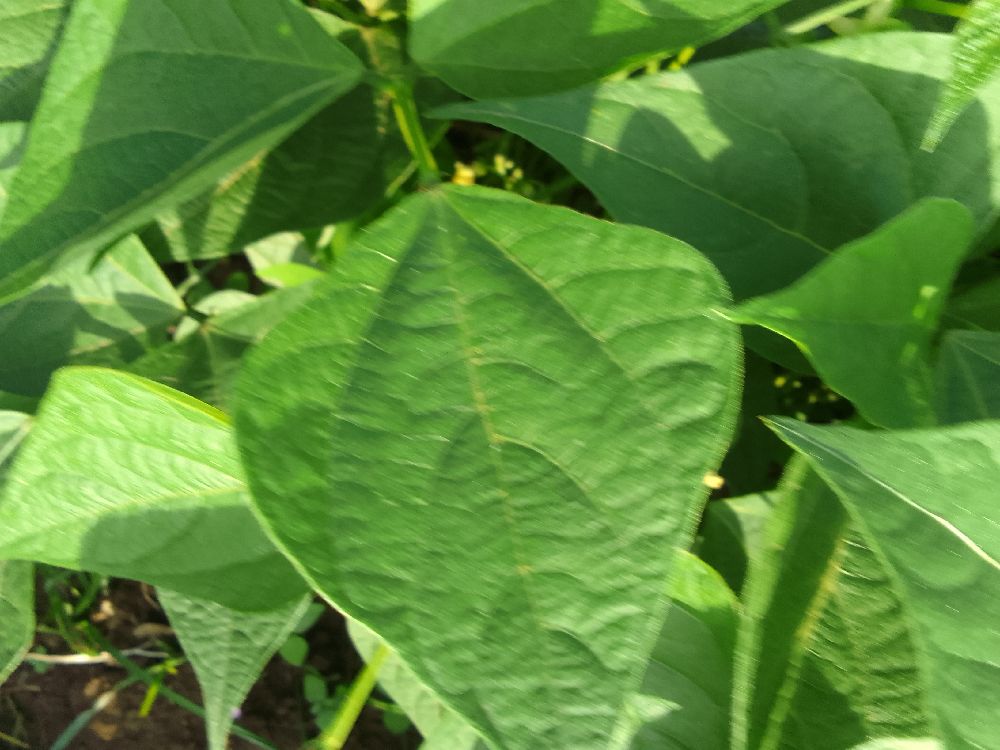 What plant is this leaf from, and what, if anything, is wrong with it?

common bean, healthy
